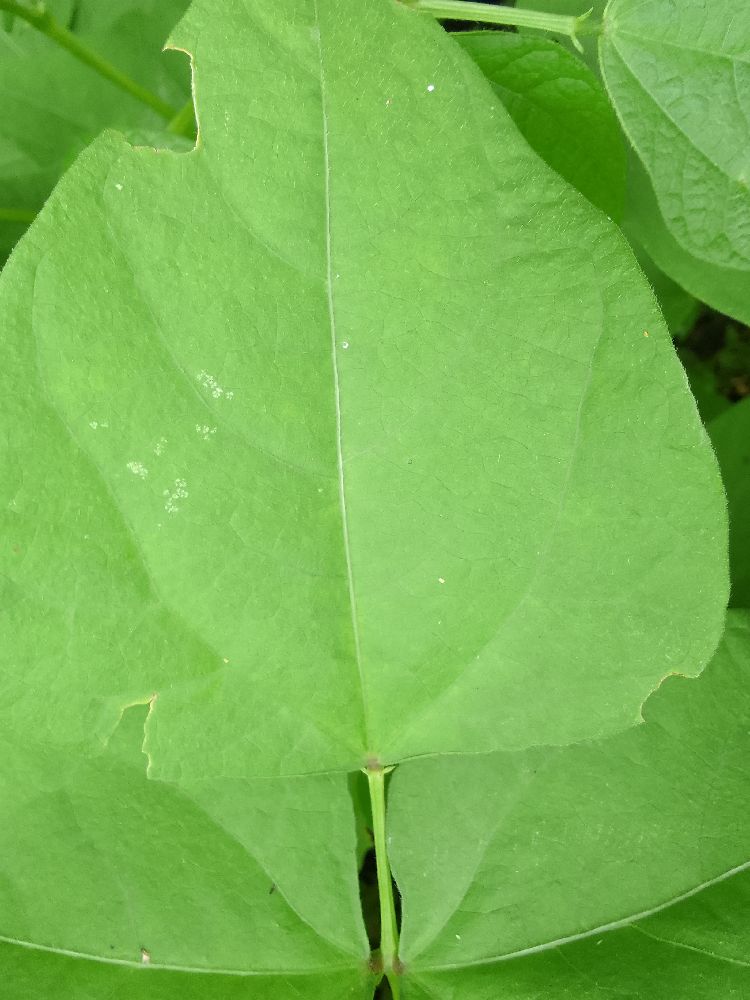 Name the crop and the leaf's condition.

common bean, healthy
